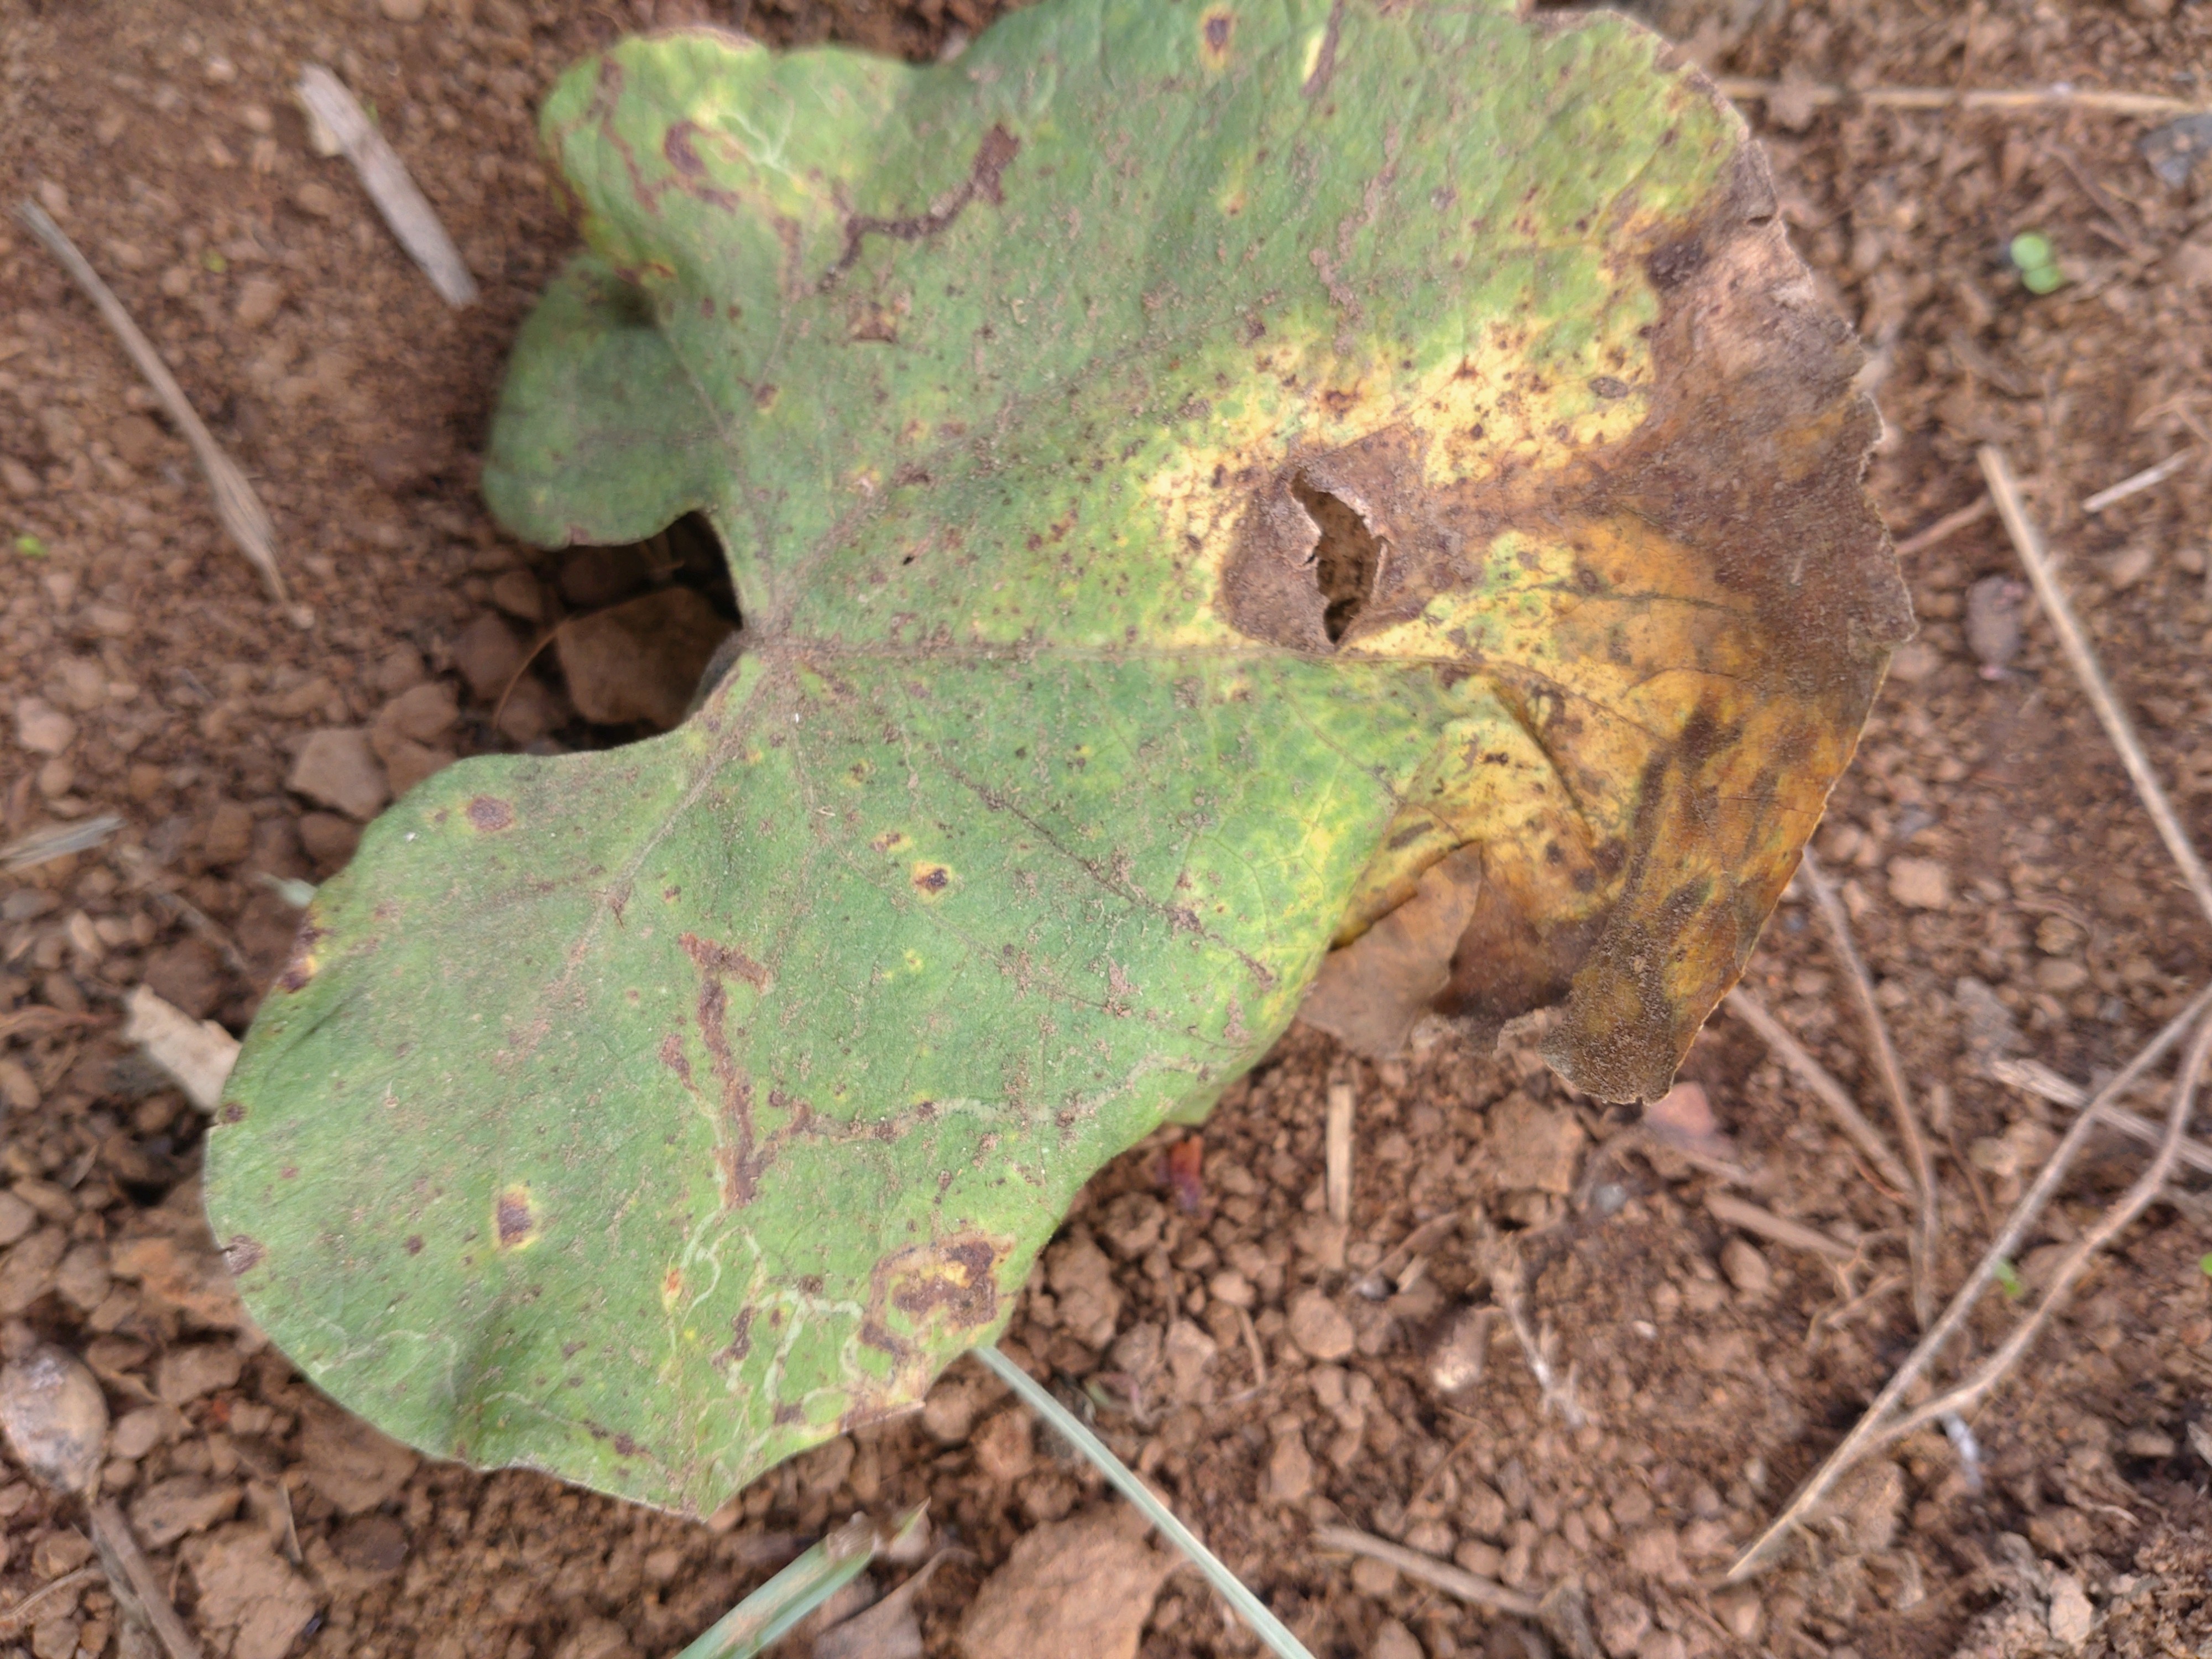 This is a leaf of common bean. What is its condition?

rust
